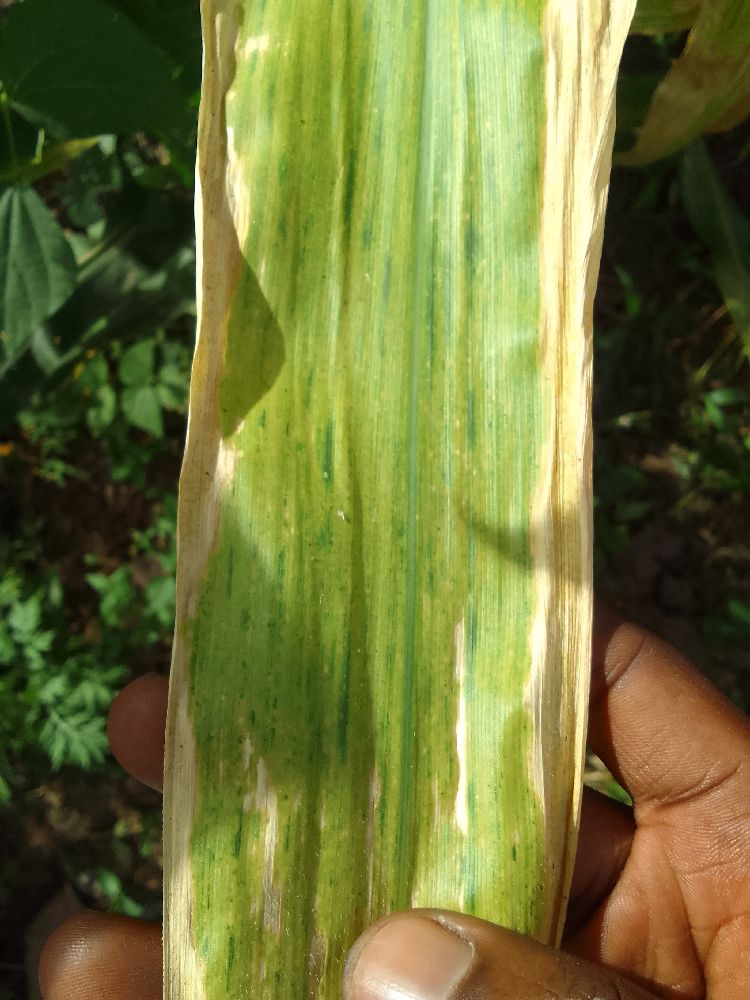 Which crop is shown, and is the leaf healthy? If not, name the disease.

maize, maize lethal necrosis
